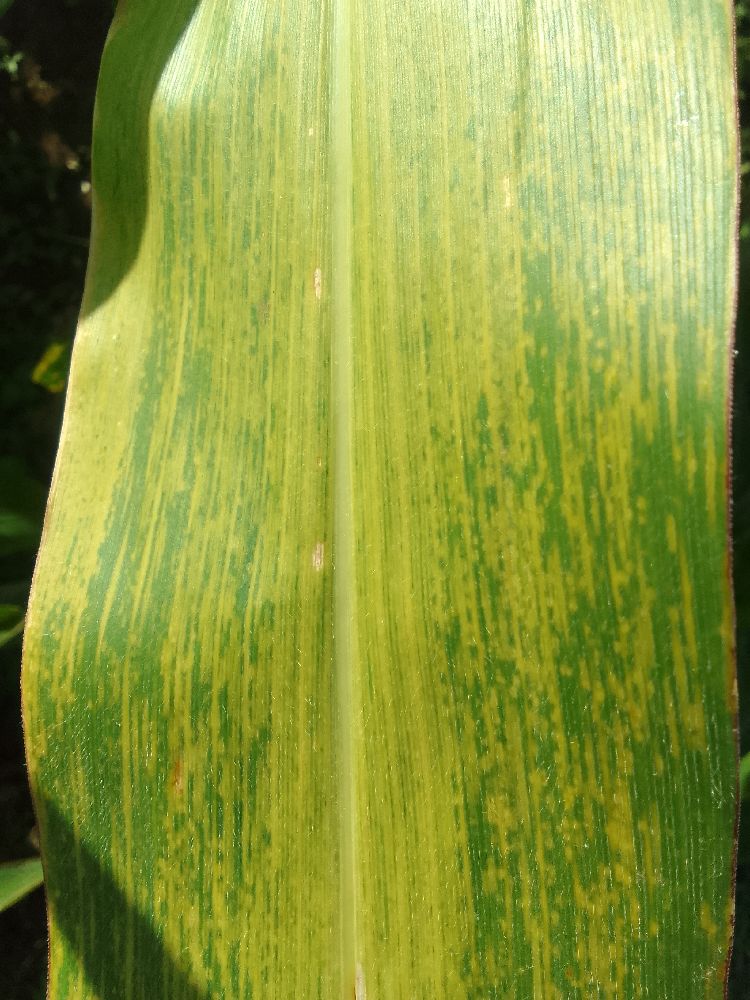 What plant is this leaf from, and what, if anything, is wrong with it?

maize, maize lethal necrosis
